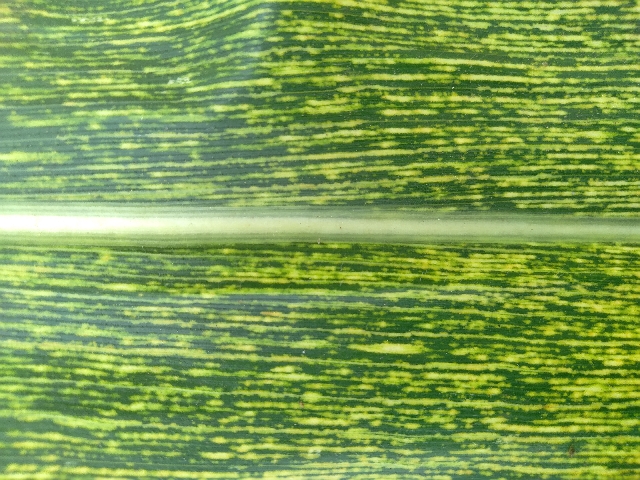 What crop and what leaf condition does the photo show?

maize, maize streak virus
